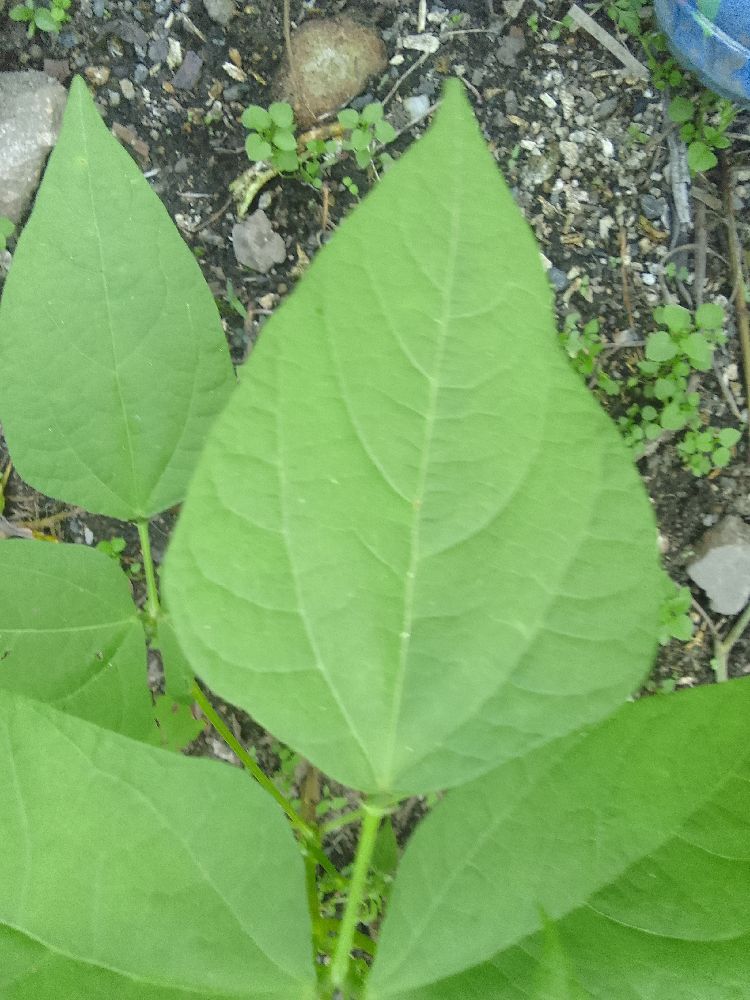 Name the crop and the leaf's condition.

common bean, healthy
